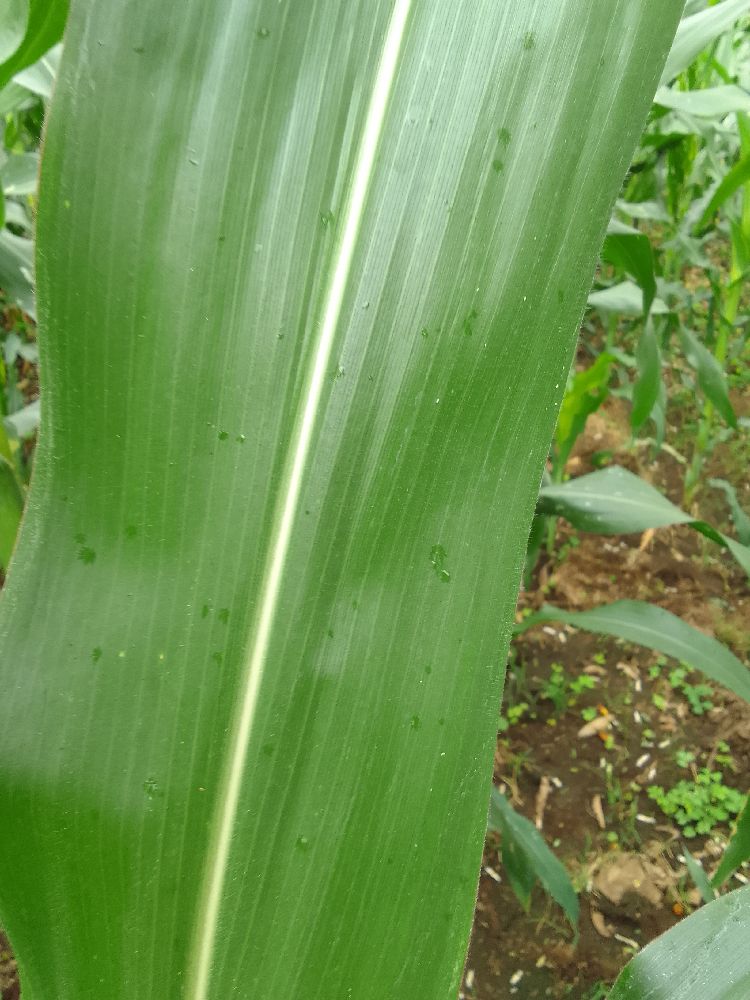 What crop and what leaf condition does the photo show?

maize, healthy
